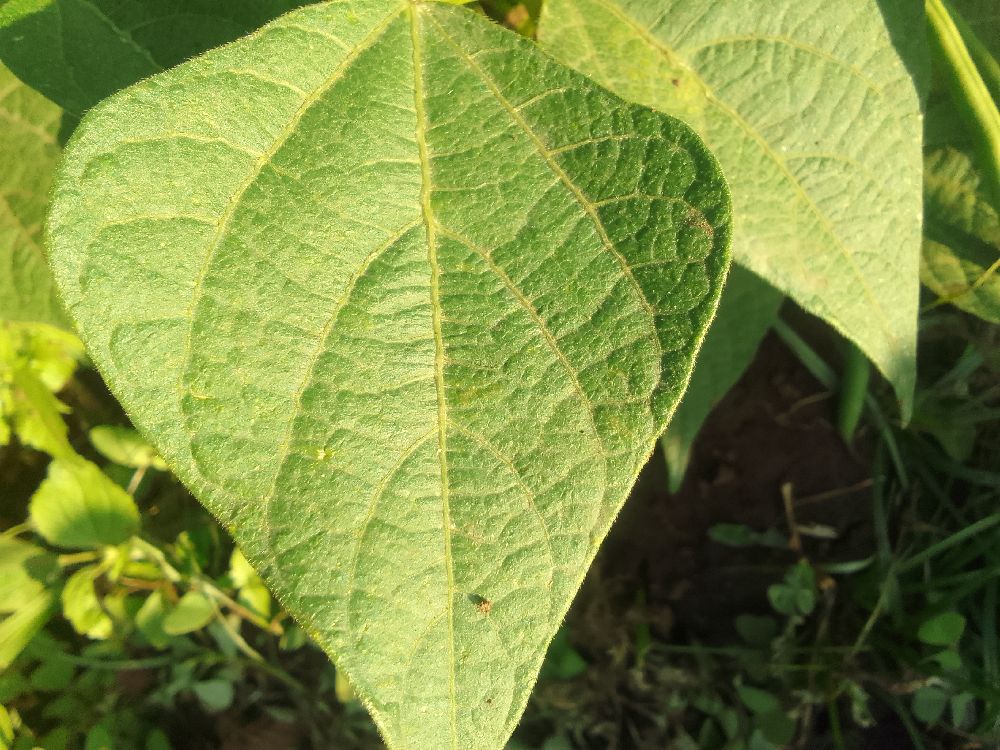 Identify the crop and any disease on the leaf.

common bean, healthy
